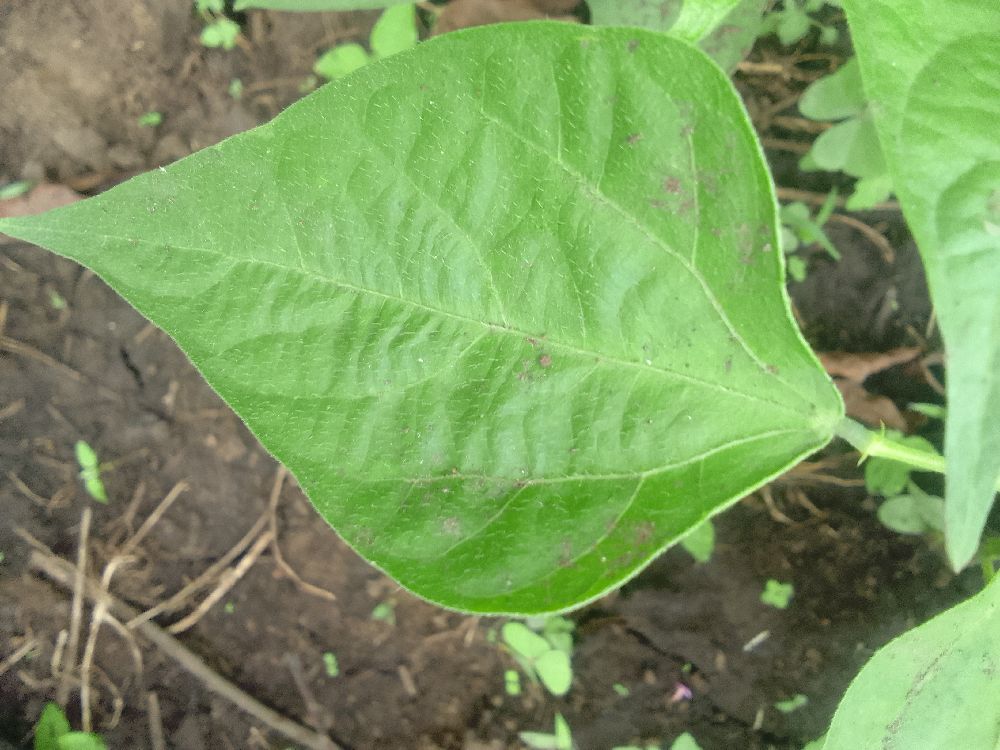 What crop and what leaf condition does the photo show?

common bean, healthy
